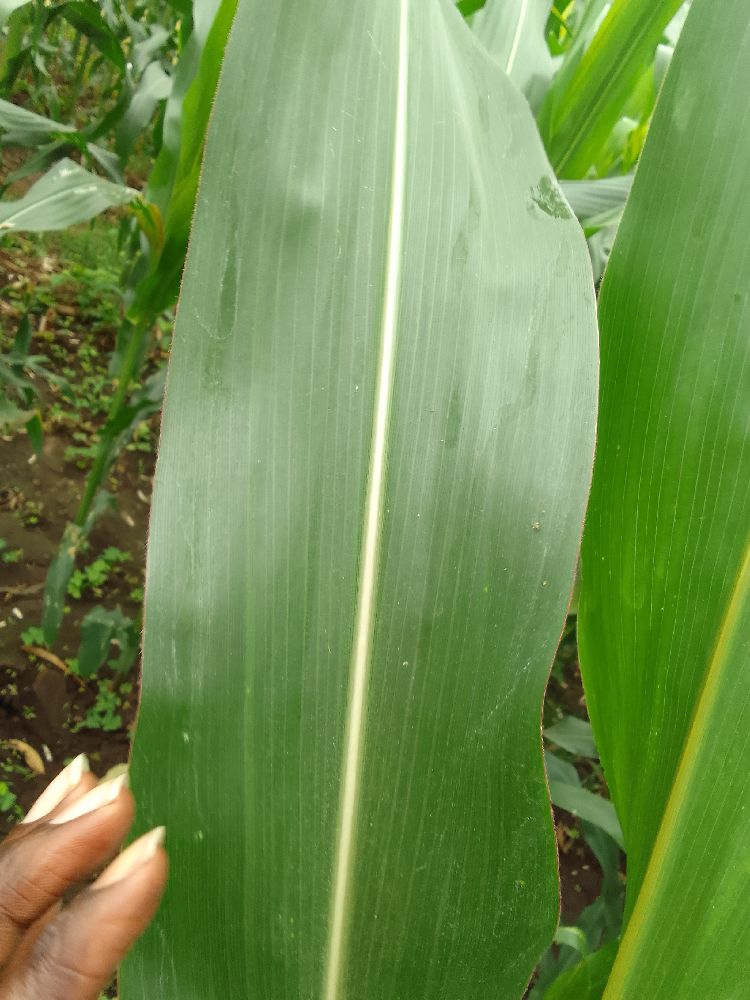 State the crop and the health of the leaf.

maize, healthy
